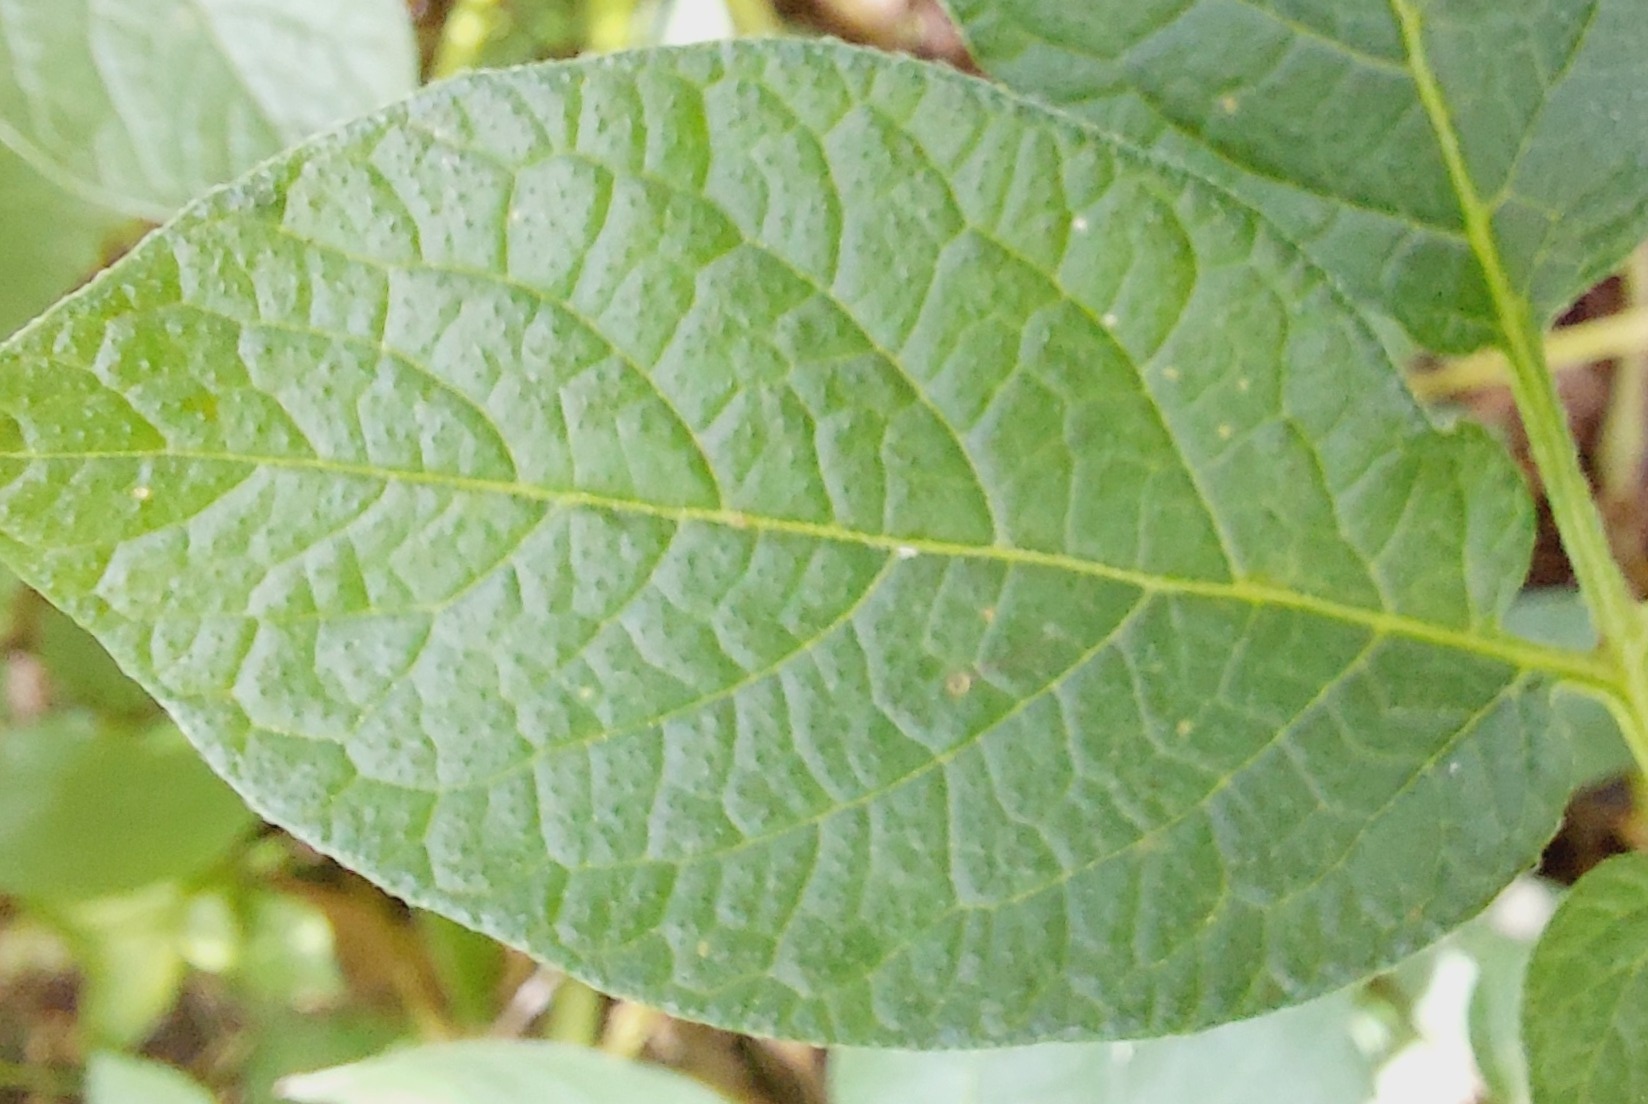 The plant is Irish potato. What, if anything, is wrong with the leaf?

healthy
